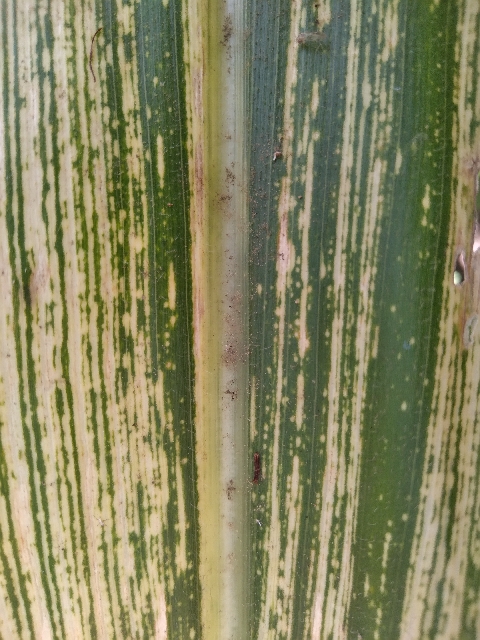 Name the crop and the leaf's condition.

maize, maize streak virus
